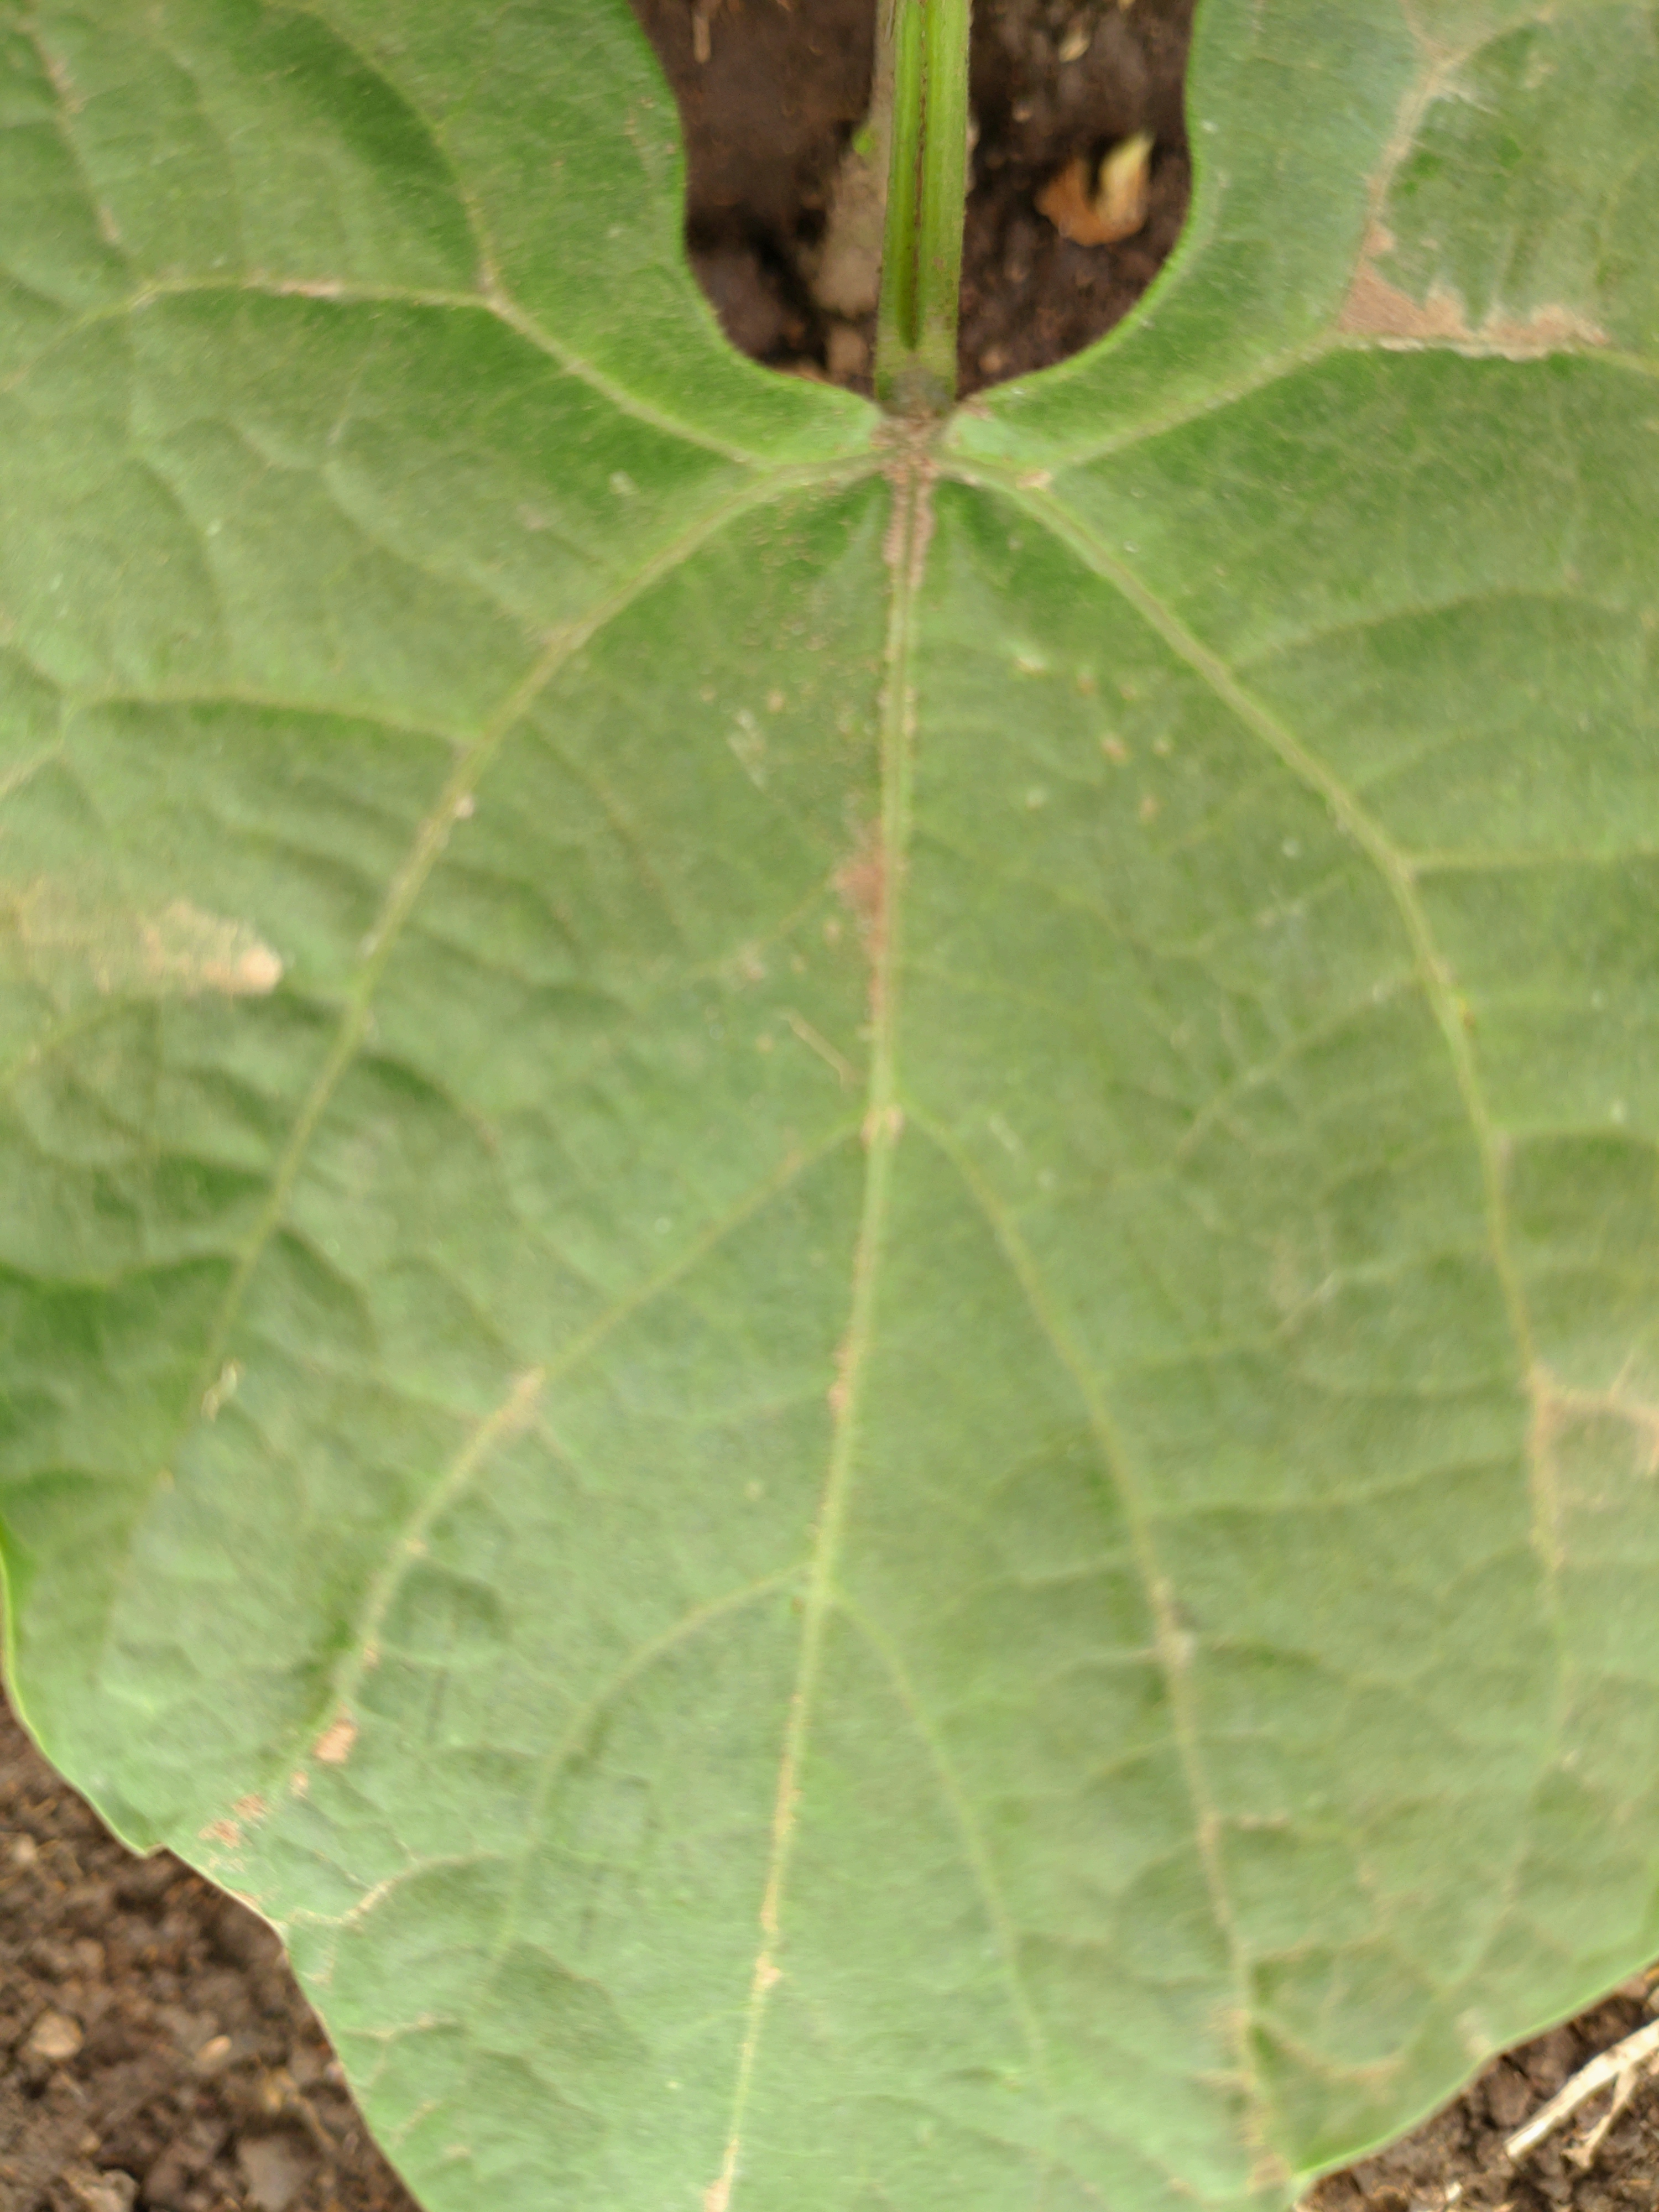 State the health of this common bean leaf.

healthy
